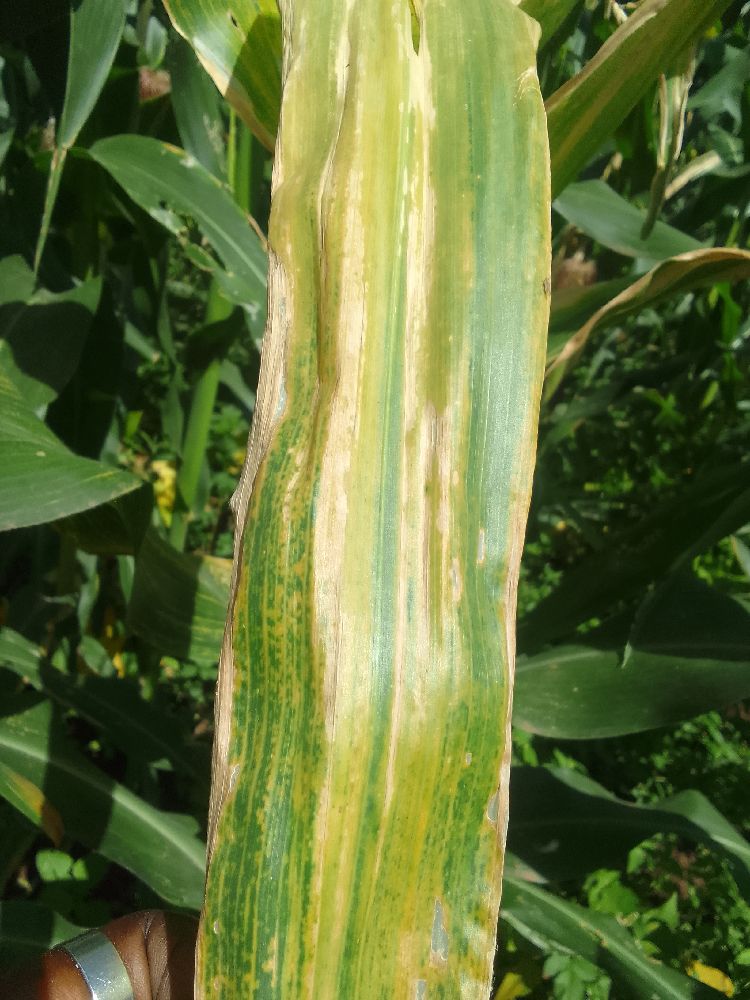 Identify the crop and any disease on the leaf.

maize, maize lethal necrosis
